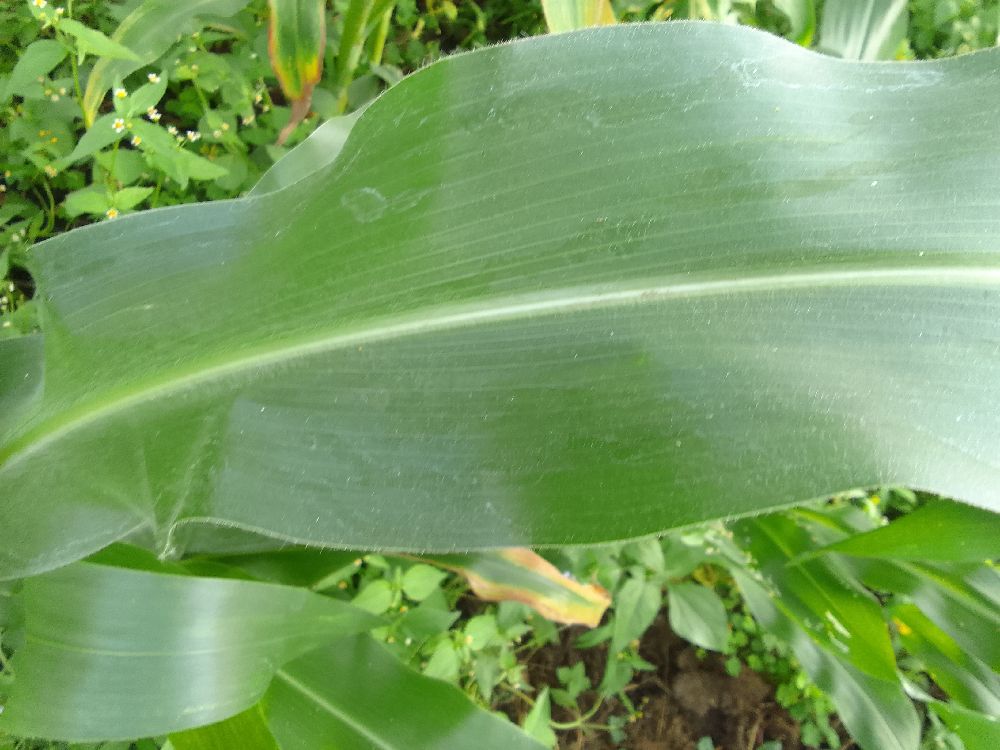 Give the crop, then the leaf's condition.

maize, healthy
